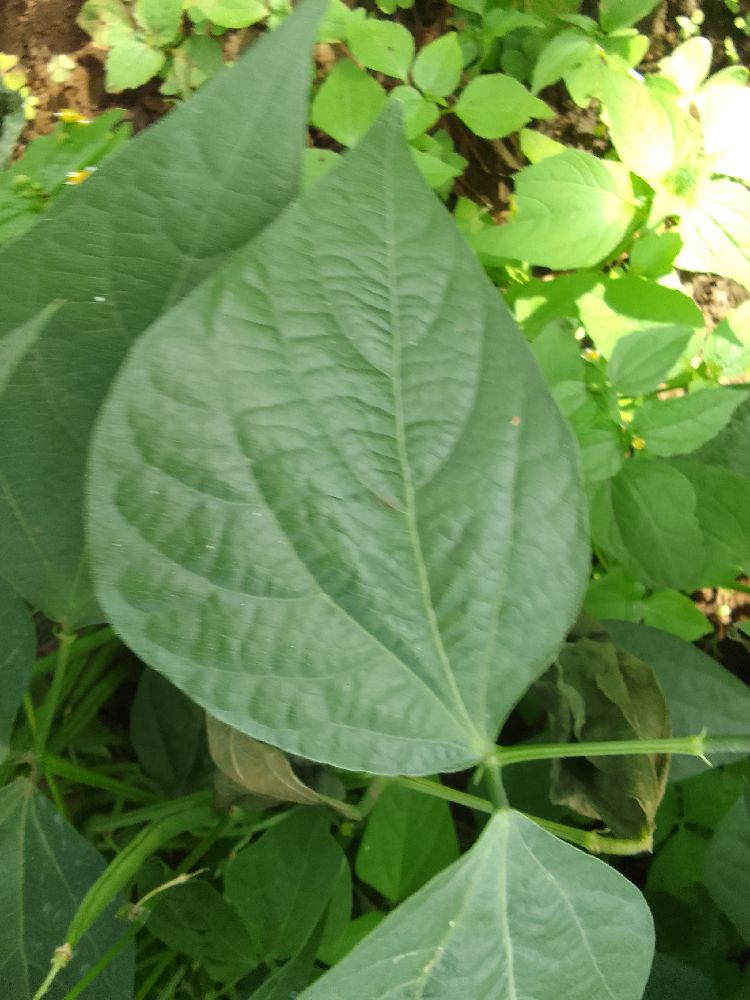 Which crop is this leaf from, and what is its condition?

common bean, healthy
